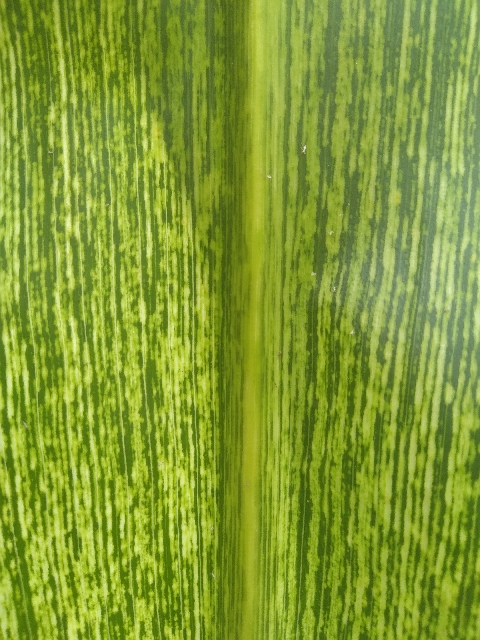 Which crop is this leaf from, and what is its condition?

maize, maize streak virus
